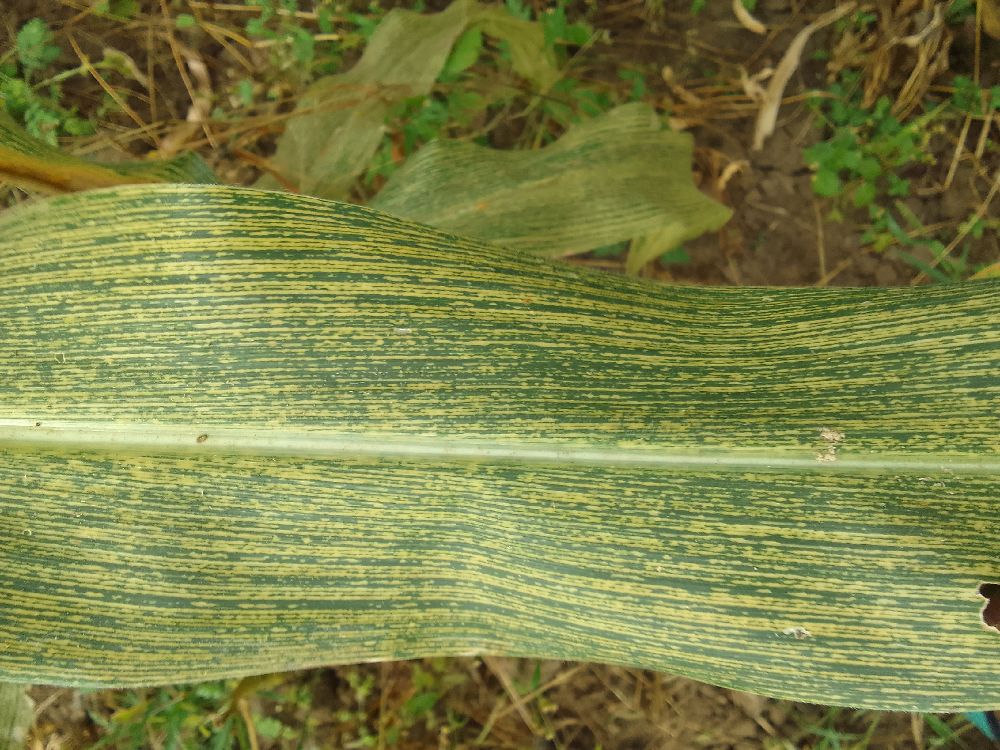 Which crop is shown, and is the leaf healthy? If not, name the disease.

maize, maize streak virus
